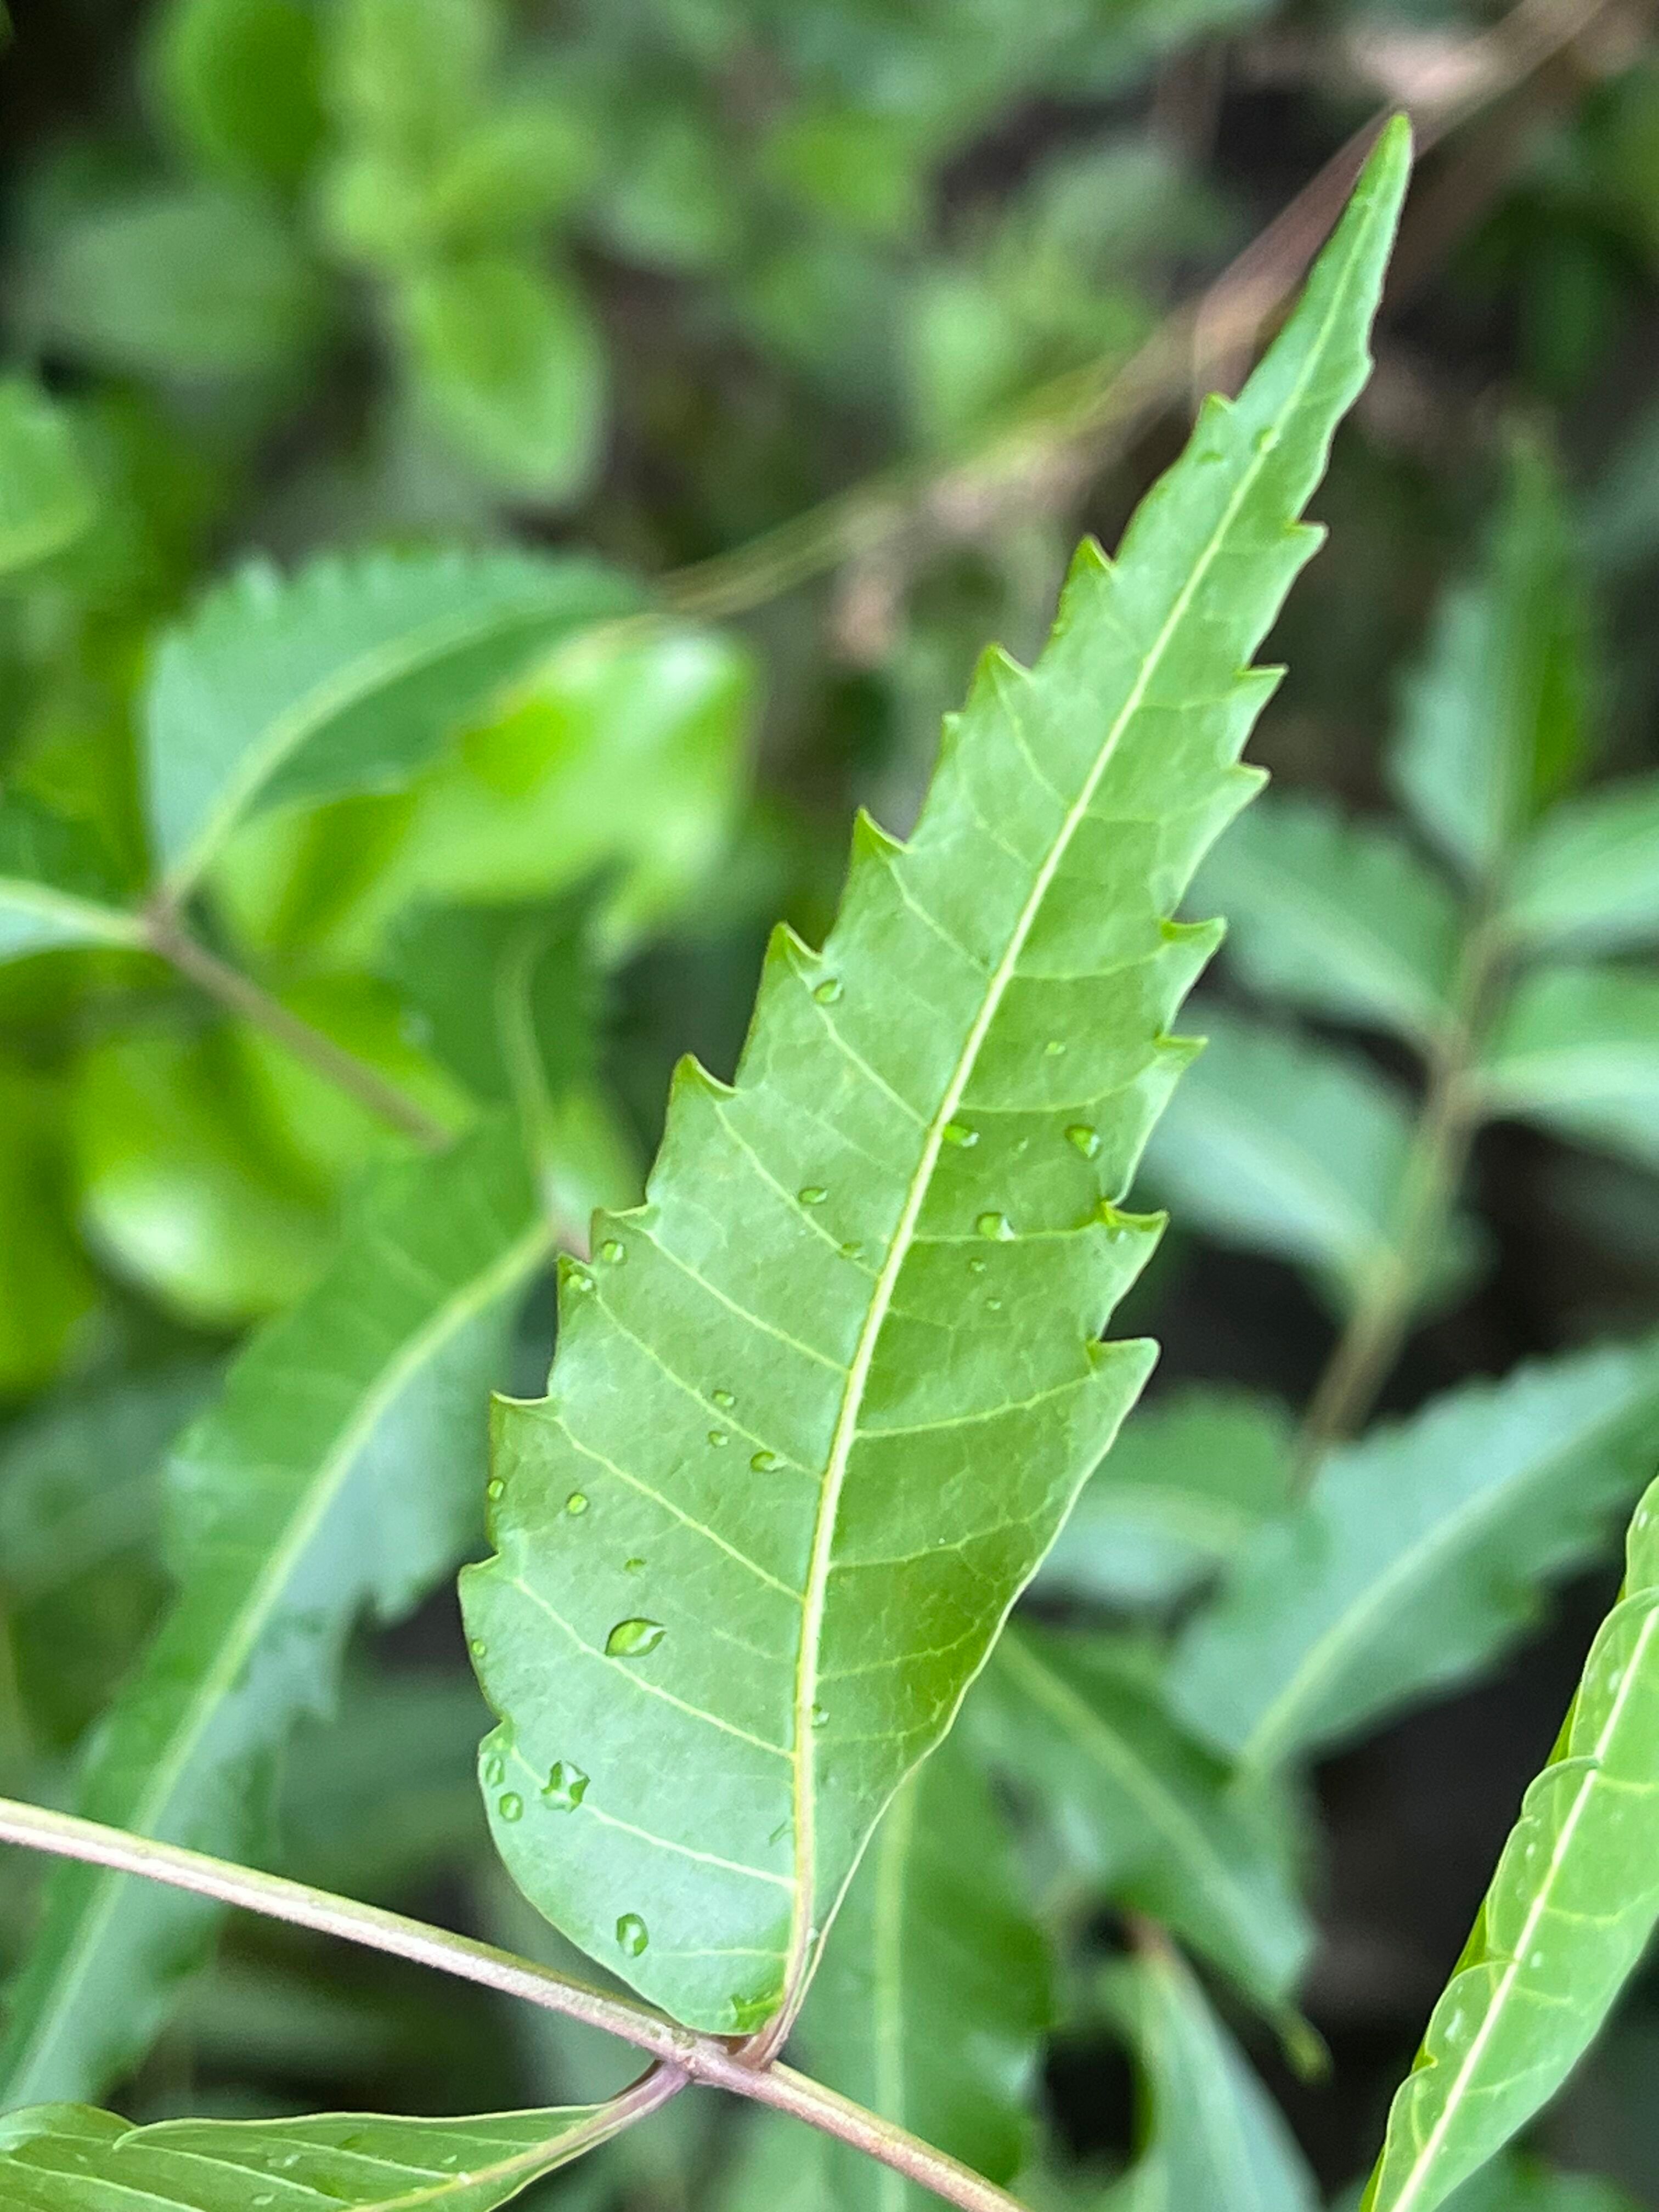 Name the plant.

neem
